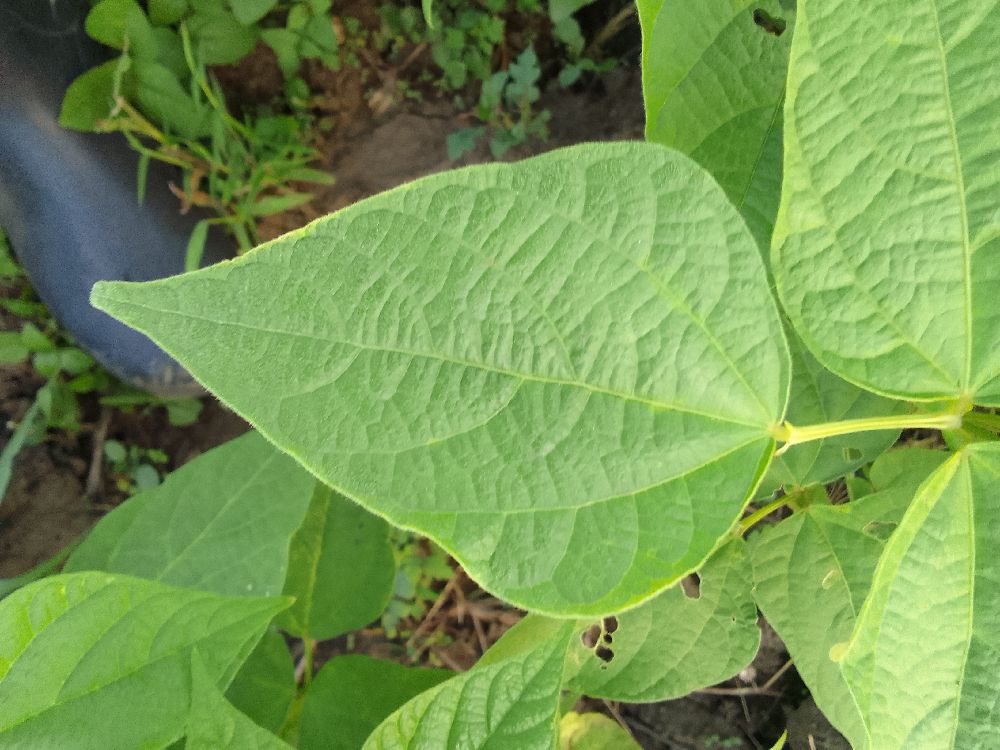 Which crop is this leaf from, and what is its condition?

common bean, healthy
